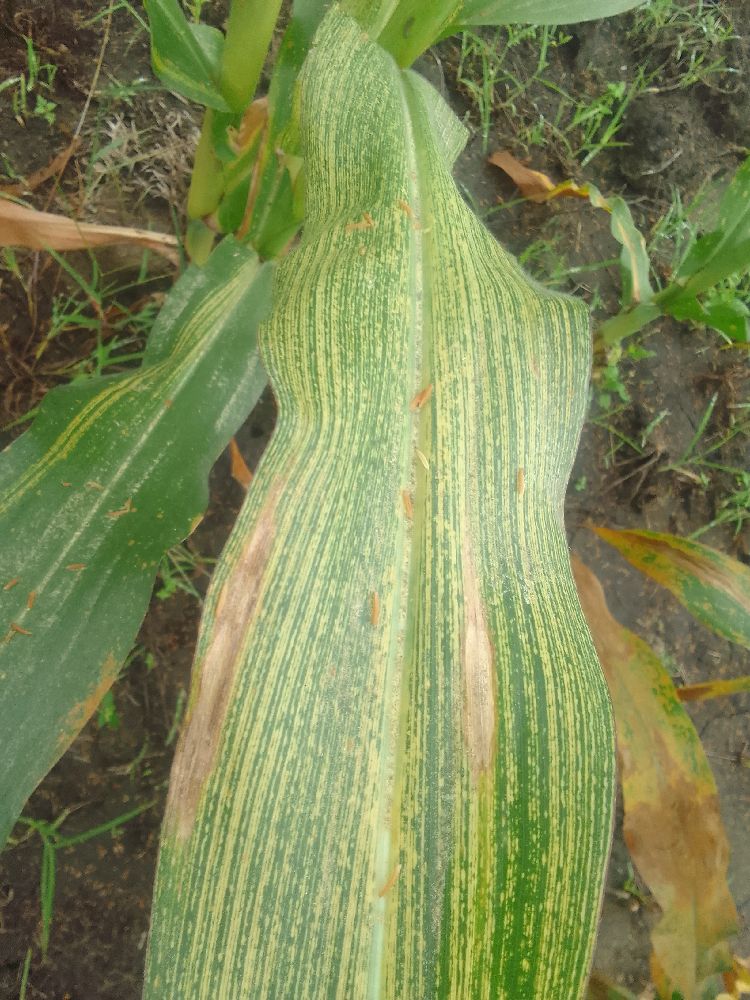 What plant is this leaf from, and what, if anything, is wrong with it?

maize, maize streak virus
